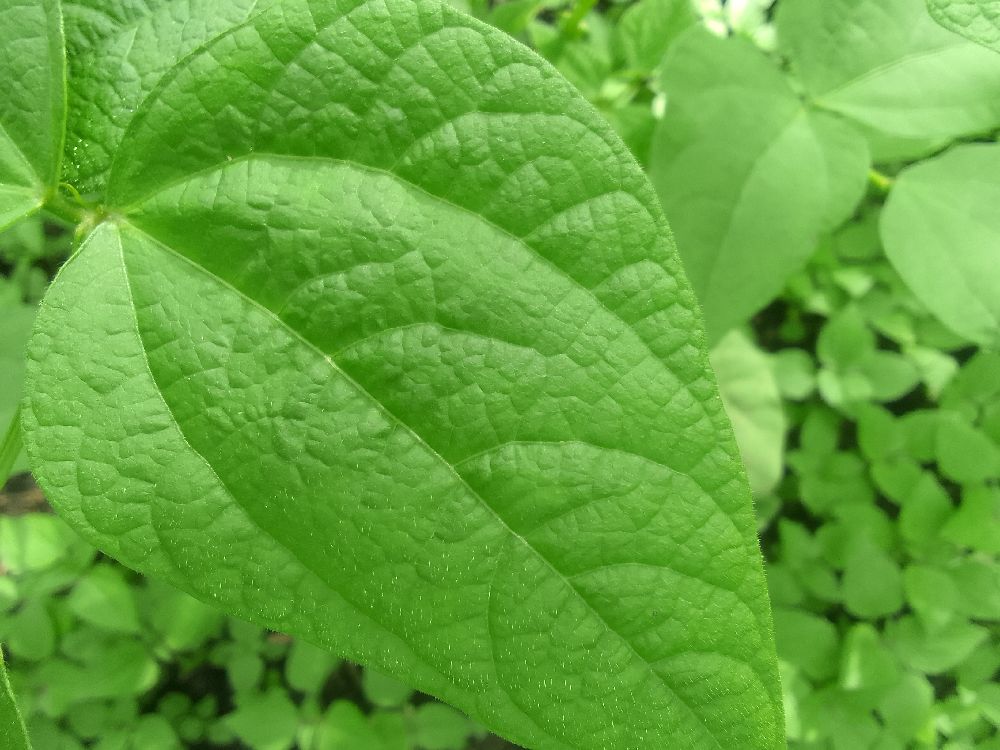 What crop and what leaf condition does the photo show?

common bean, healthy
